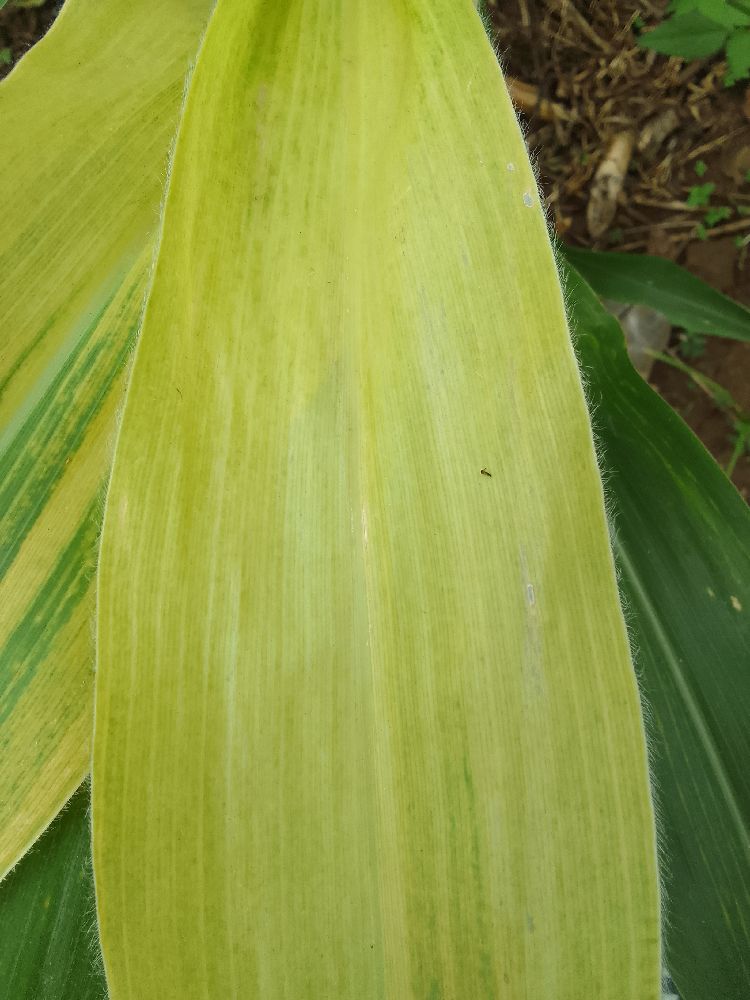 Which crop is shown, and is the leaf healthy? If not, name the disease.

maize, maize lethal necrosis
